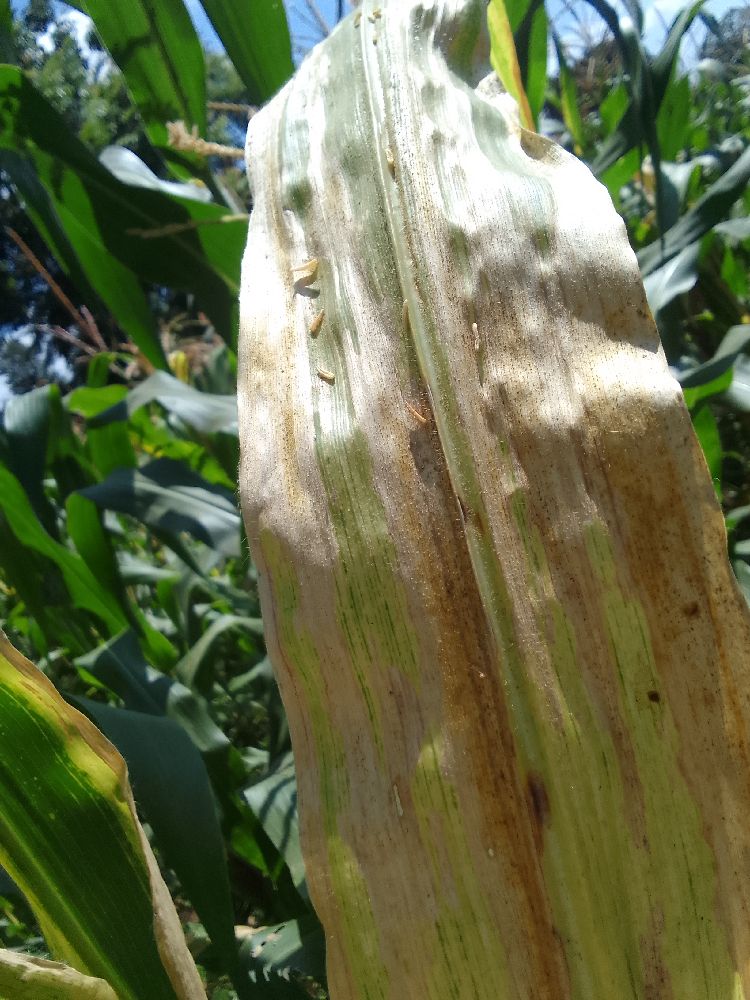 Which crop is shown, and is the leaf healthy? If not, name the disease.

maize, maize lethal necrosis
